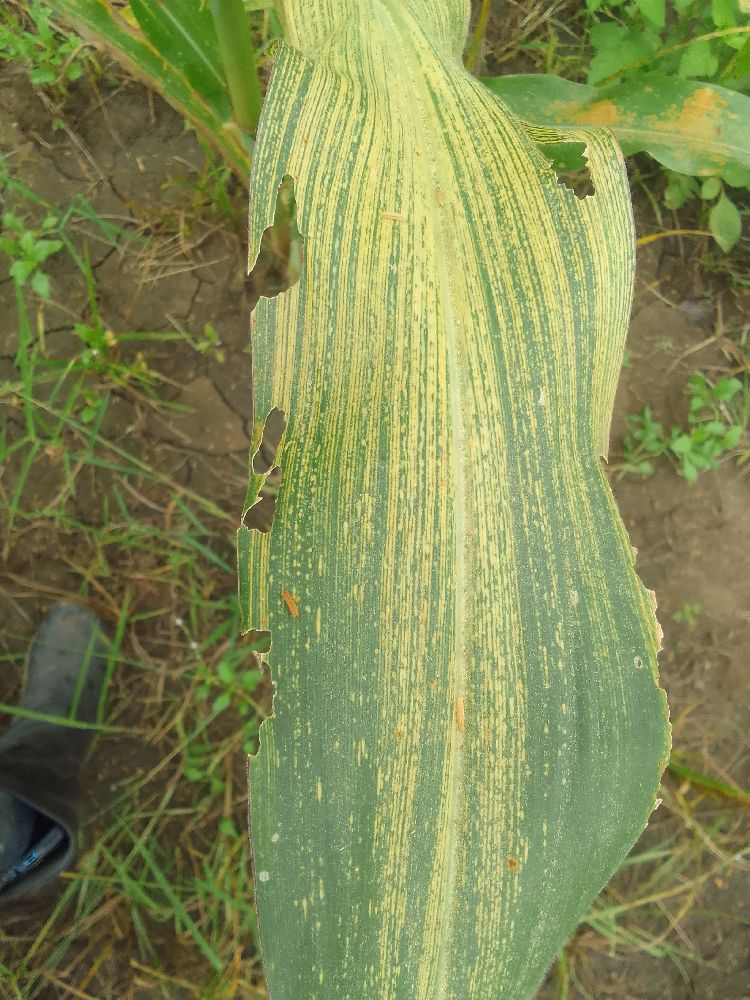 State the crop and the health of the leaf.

maize, maize streak virus
